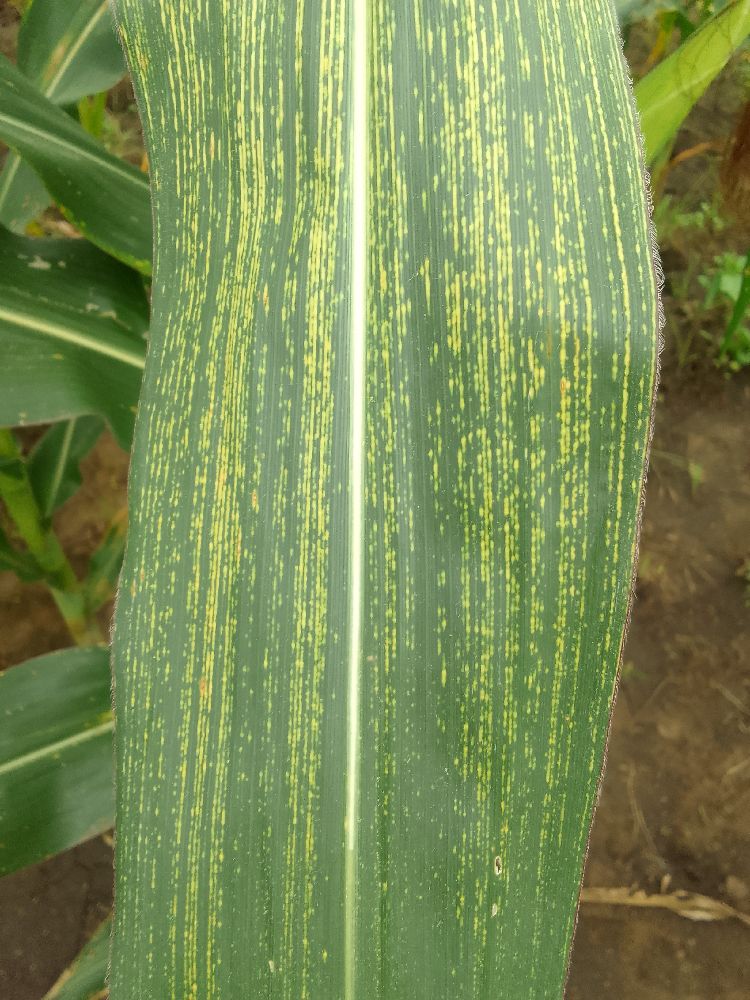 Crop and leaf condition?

maize, maize streak virus
